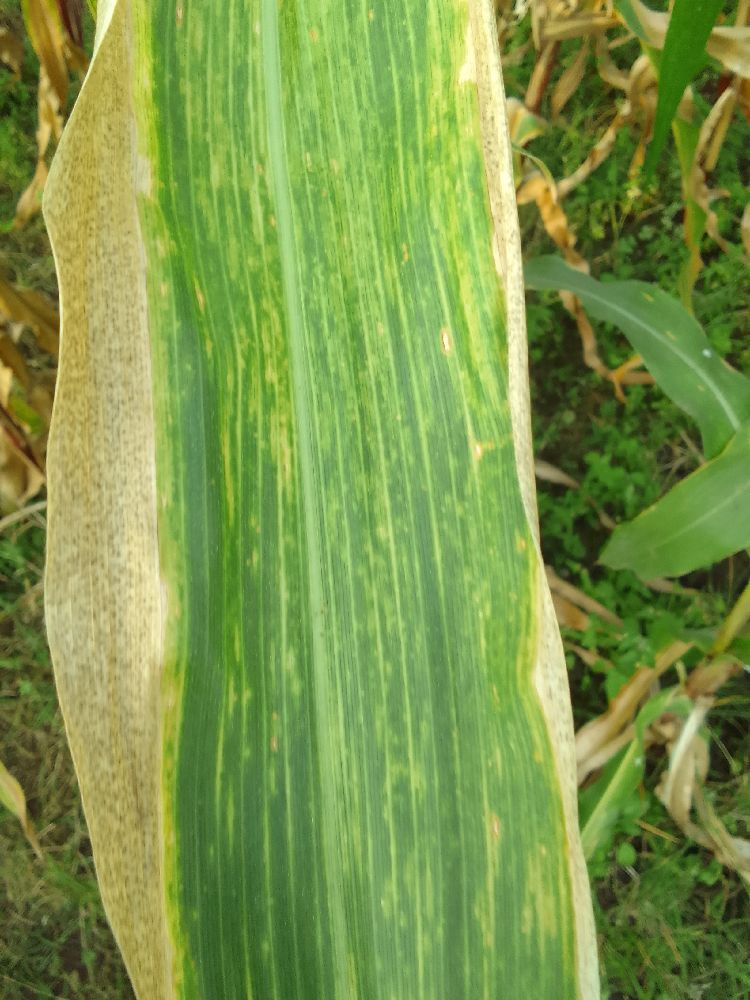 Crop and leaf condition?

maize, maize lethal necrosis
